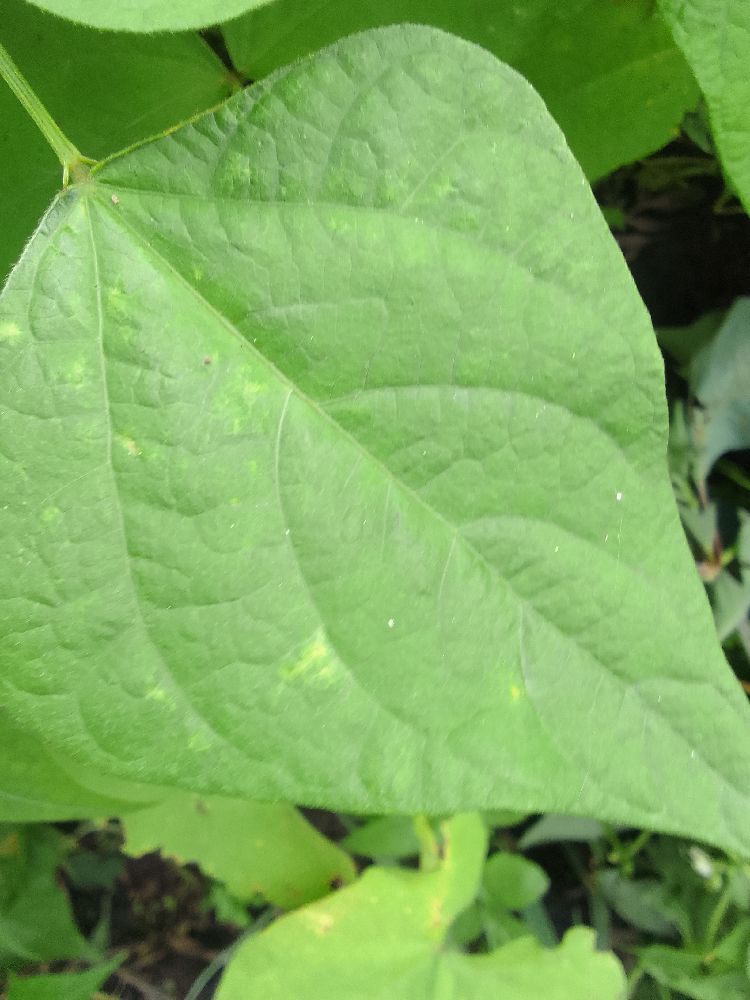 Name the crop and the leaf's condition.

common bean, healthy
